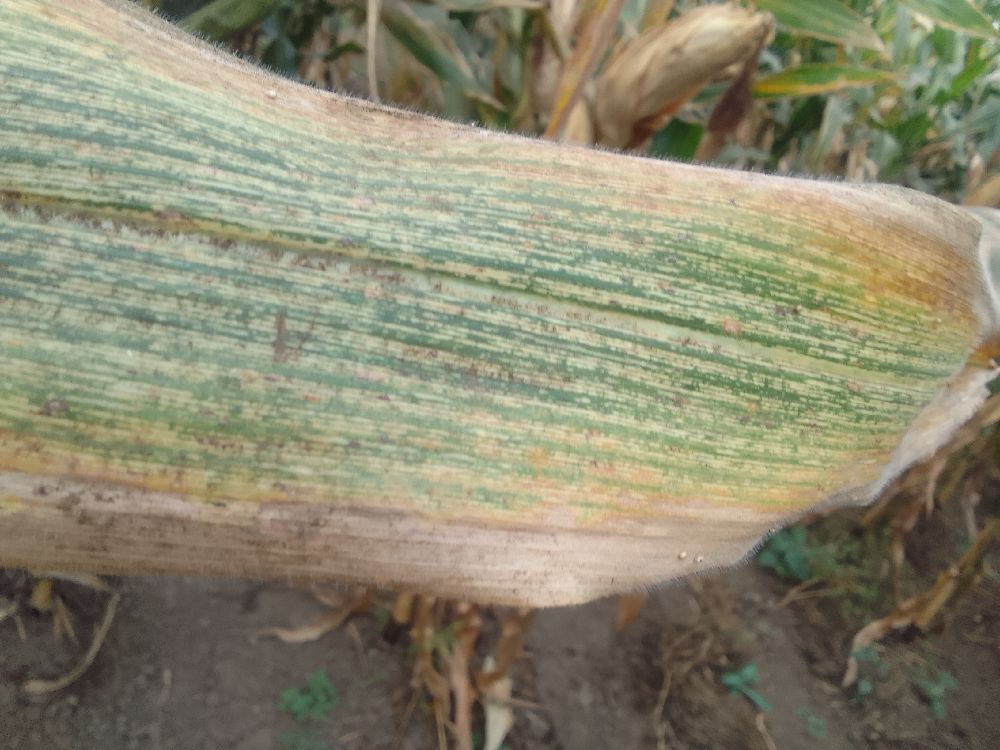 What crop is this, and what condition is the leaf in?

maize, maize streak virus
